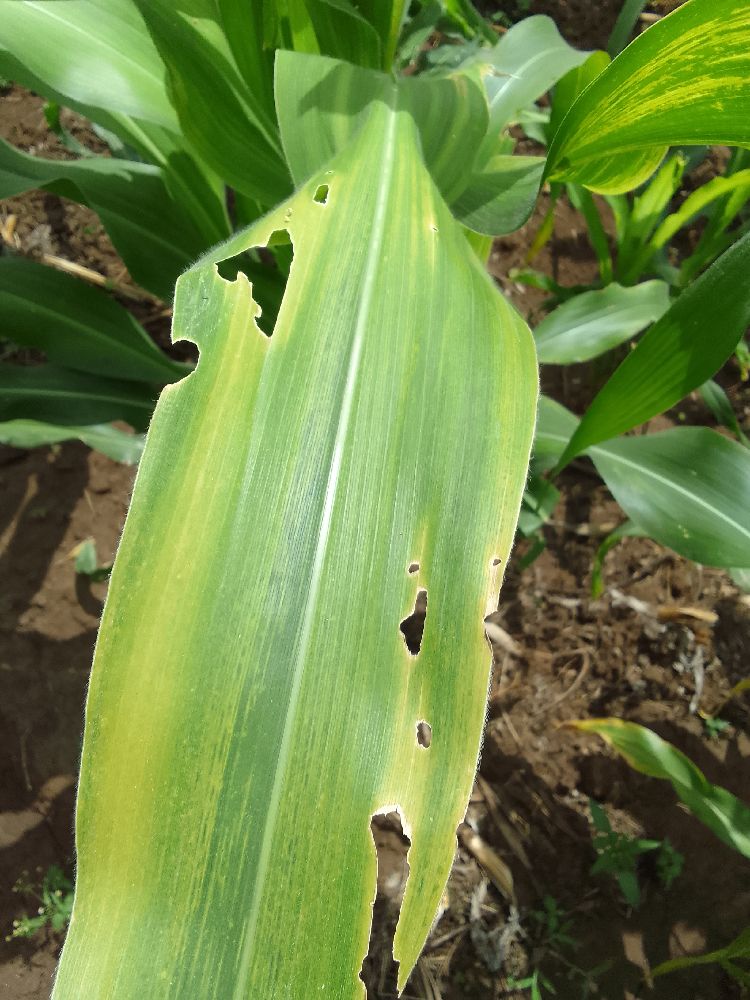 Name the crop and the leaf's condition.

maize, maize lethal necrosis
